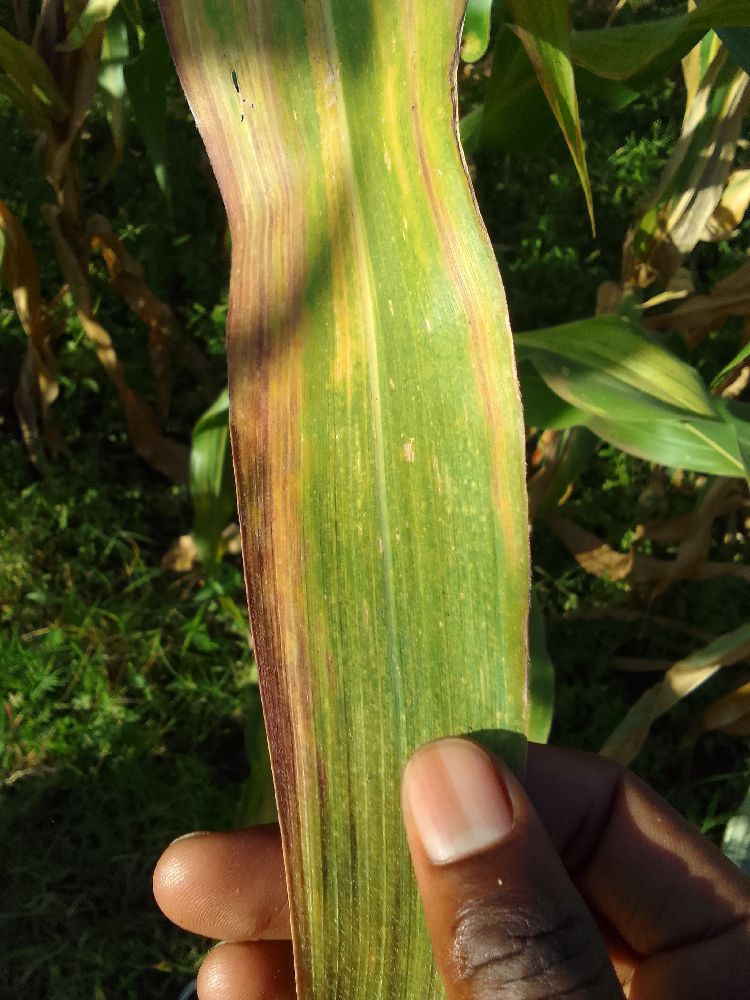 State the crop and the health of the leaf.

maize, maize lethal necrosis
